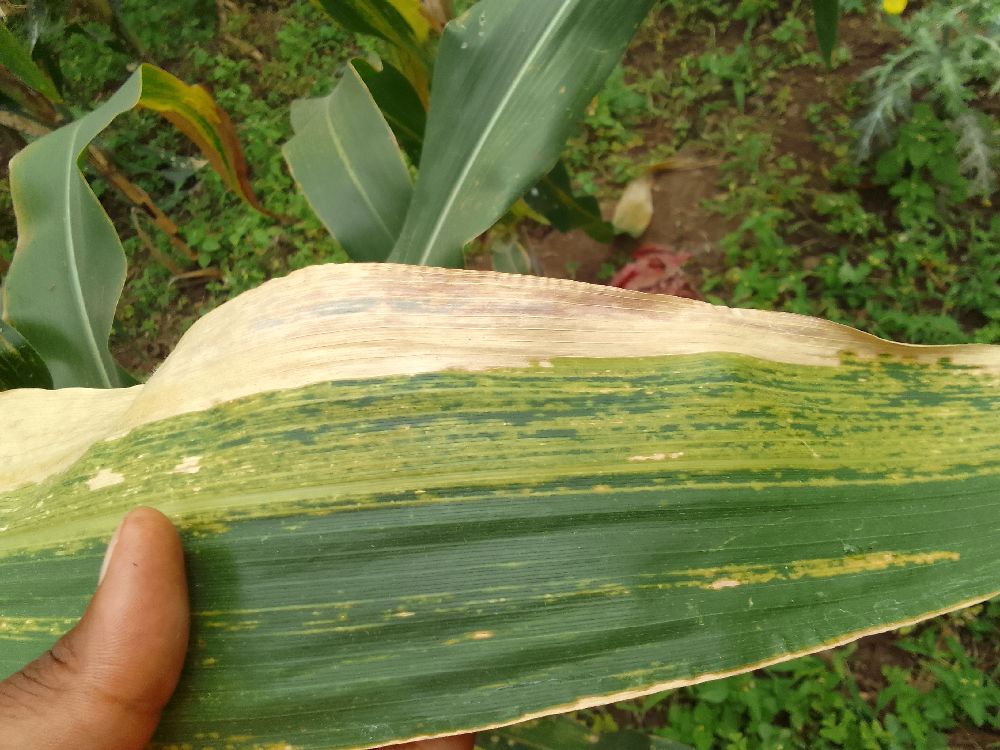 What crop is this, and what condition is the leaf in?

maize, maize lethal necrosis
